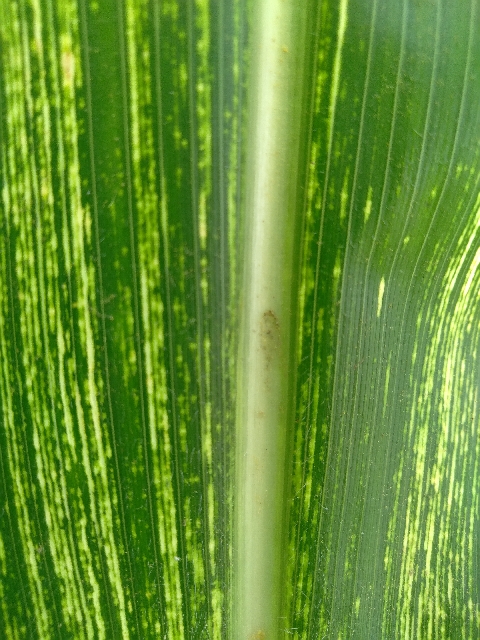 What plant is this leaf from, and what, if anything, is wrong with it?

maize, maize streak virus
